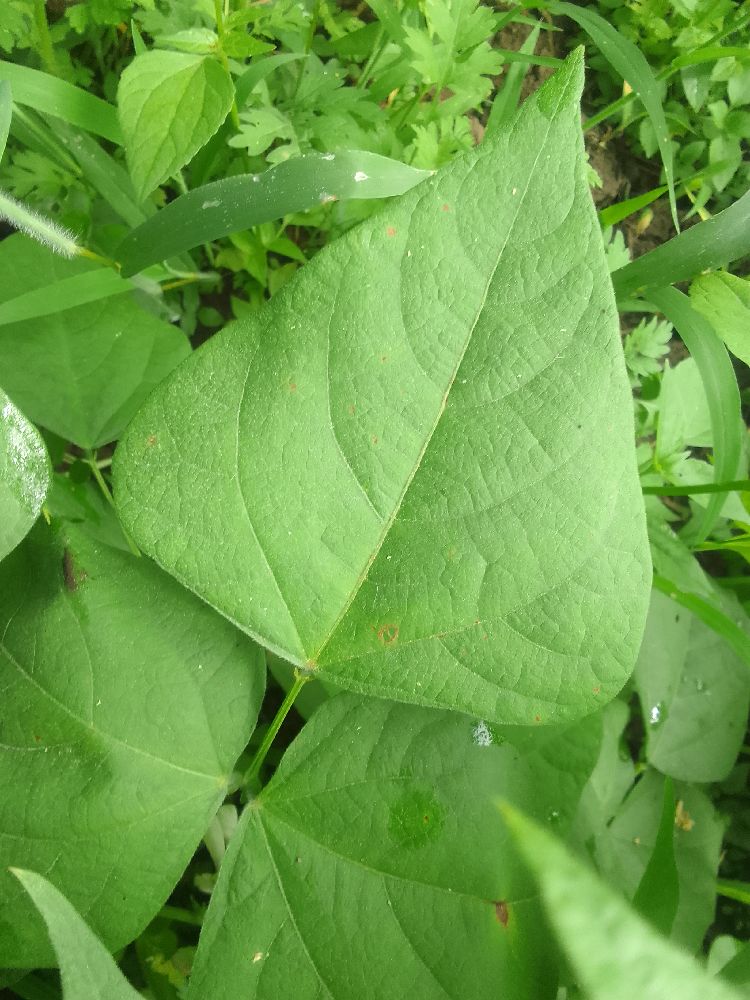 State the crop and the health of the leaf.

common bean, healthy
